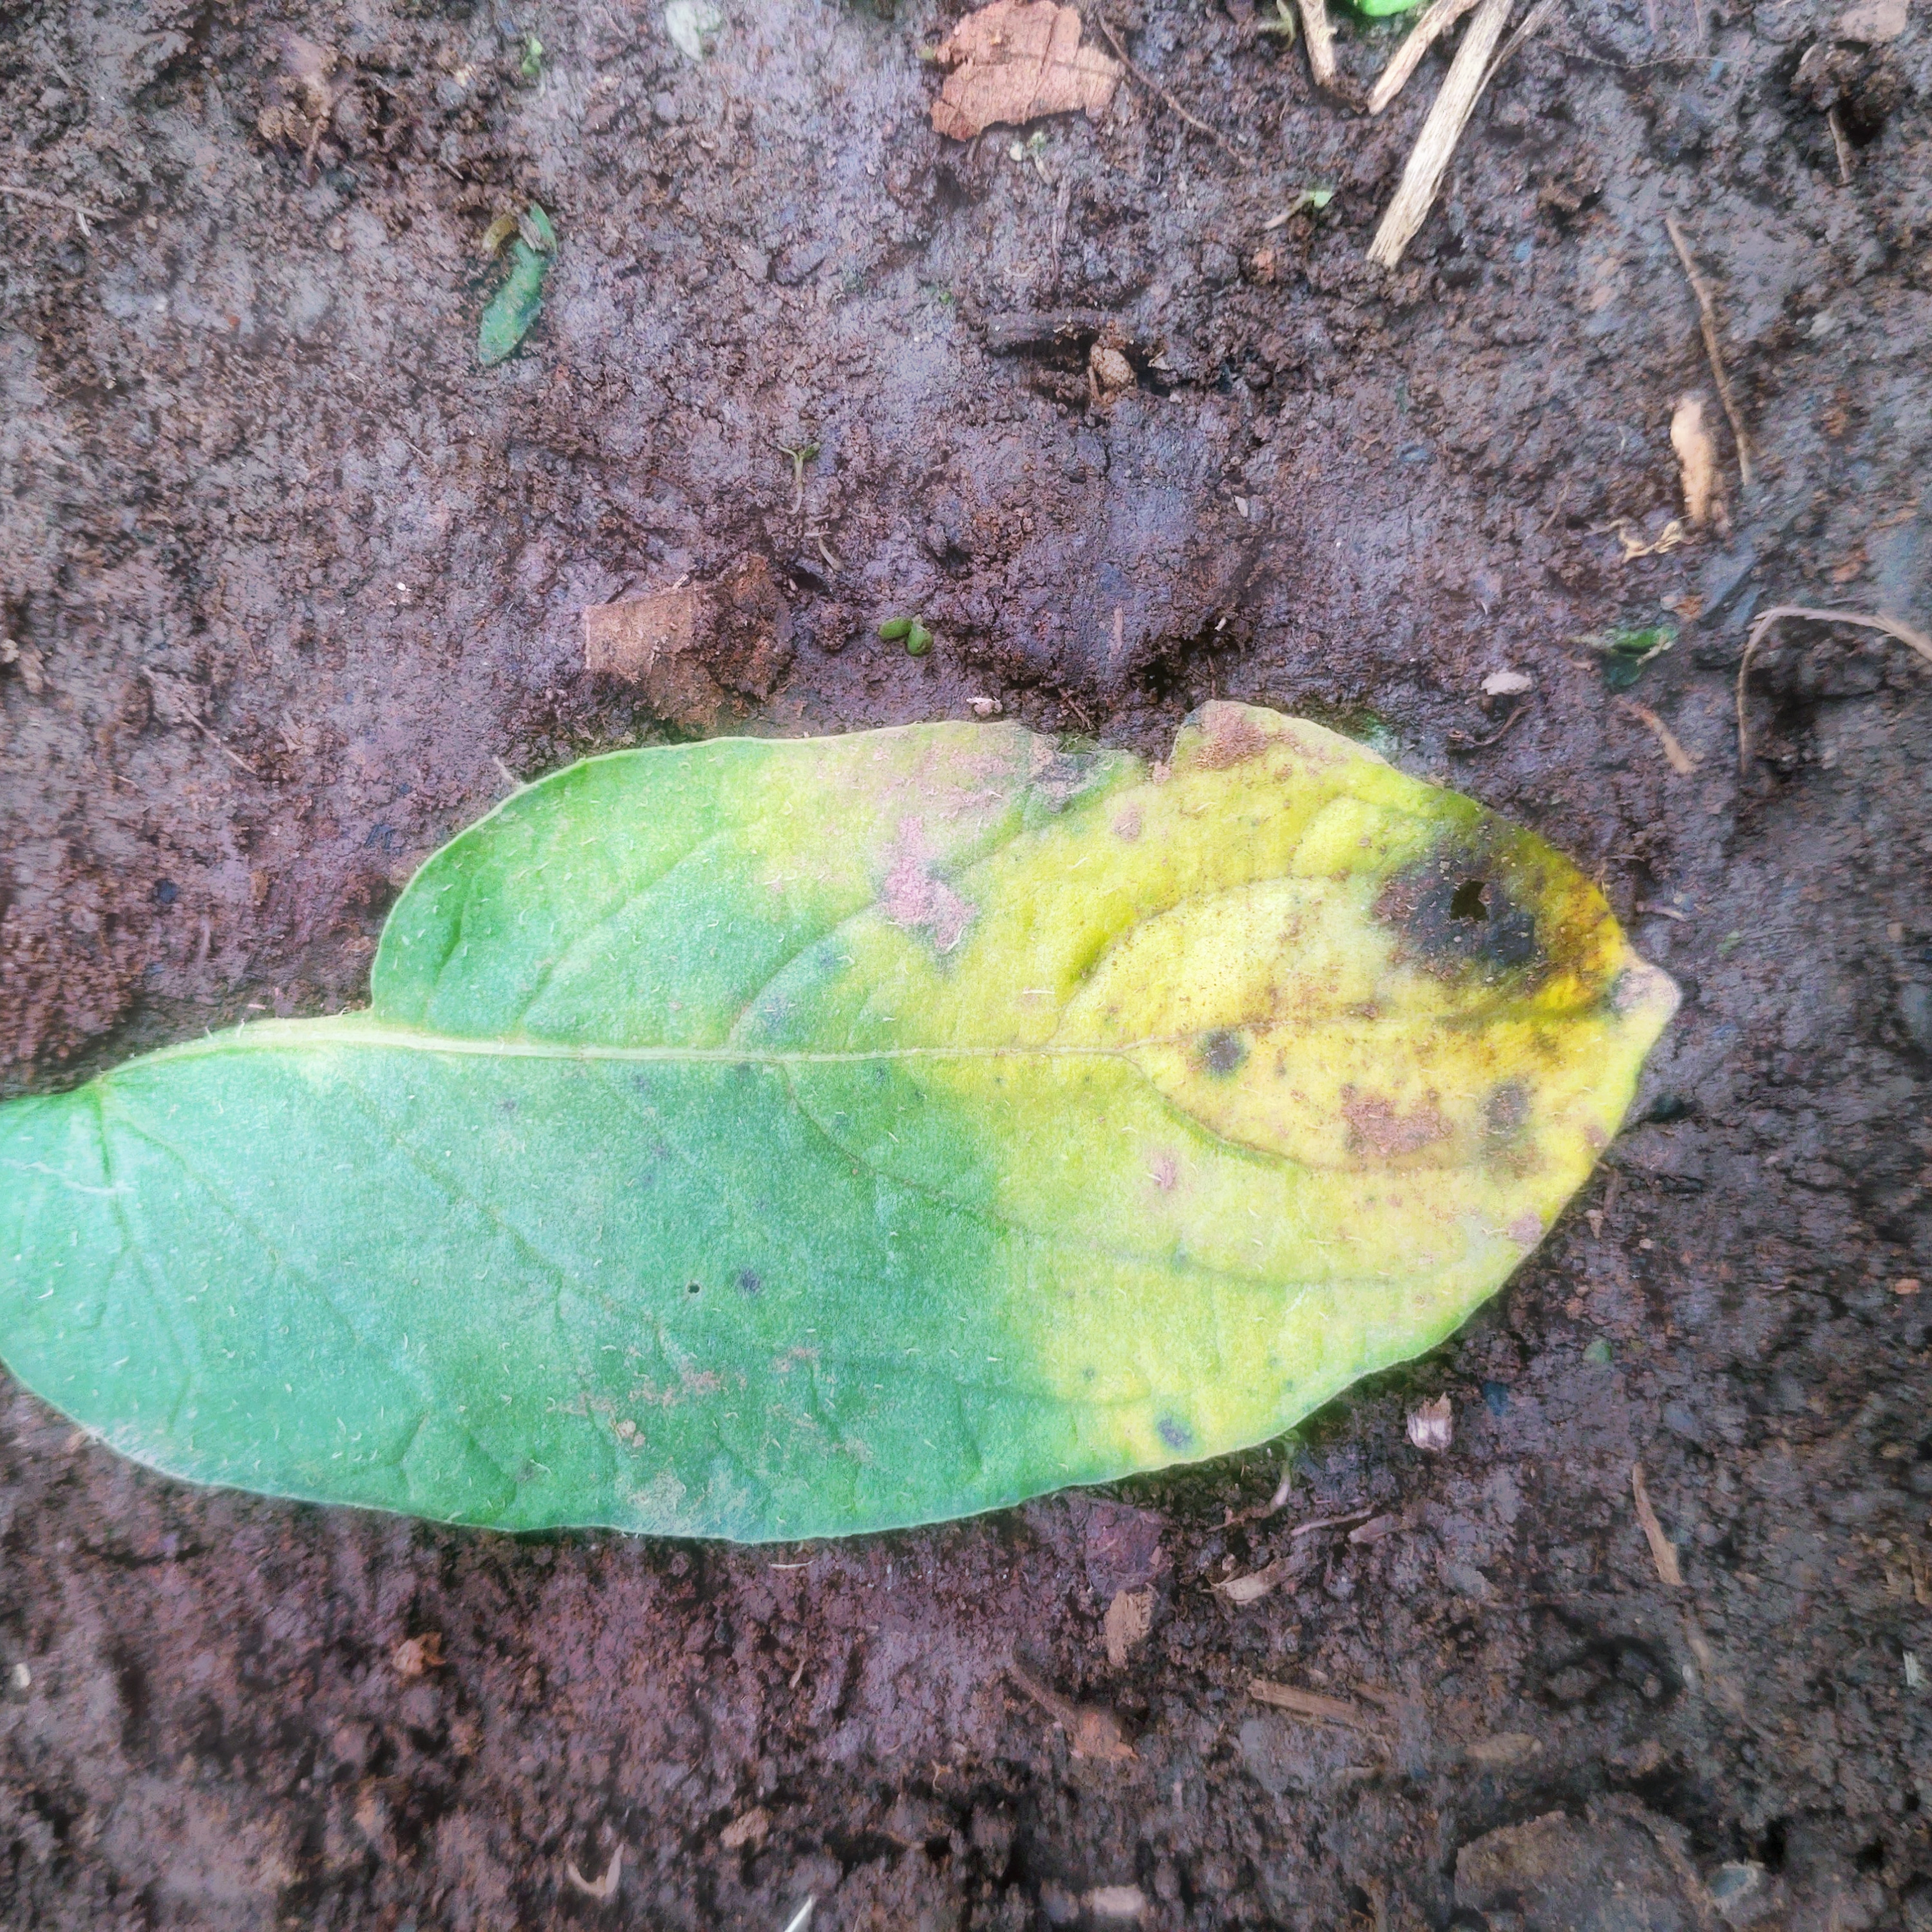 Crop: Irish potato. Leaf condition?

late blight
